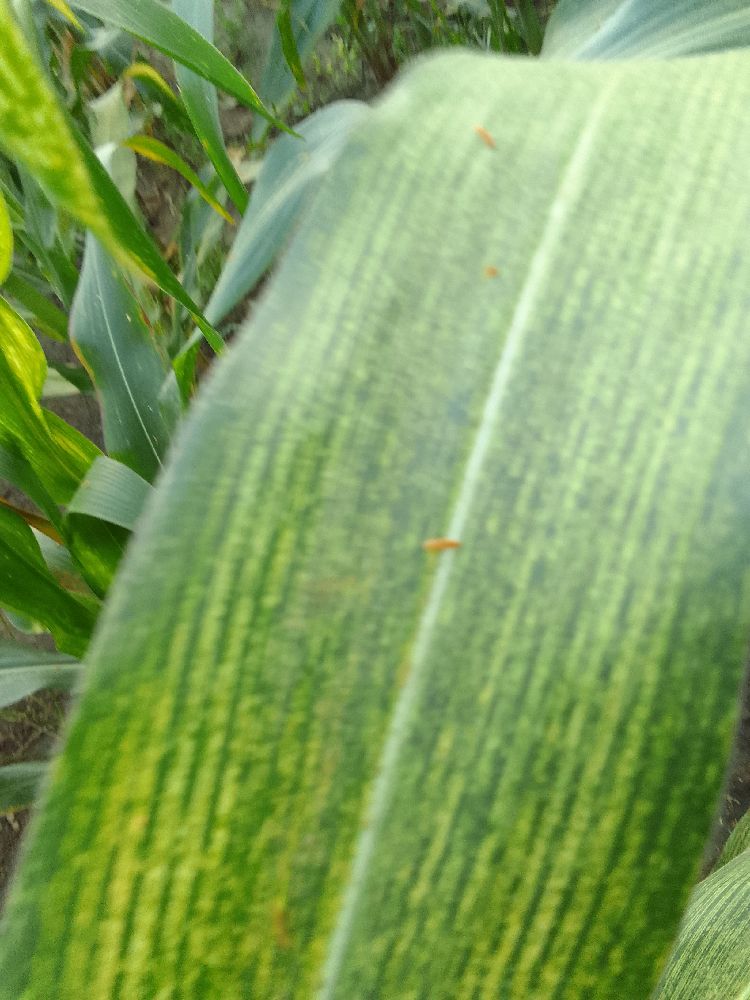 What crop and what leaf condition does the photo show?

maize, maize streak virus
